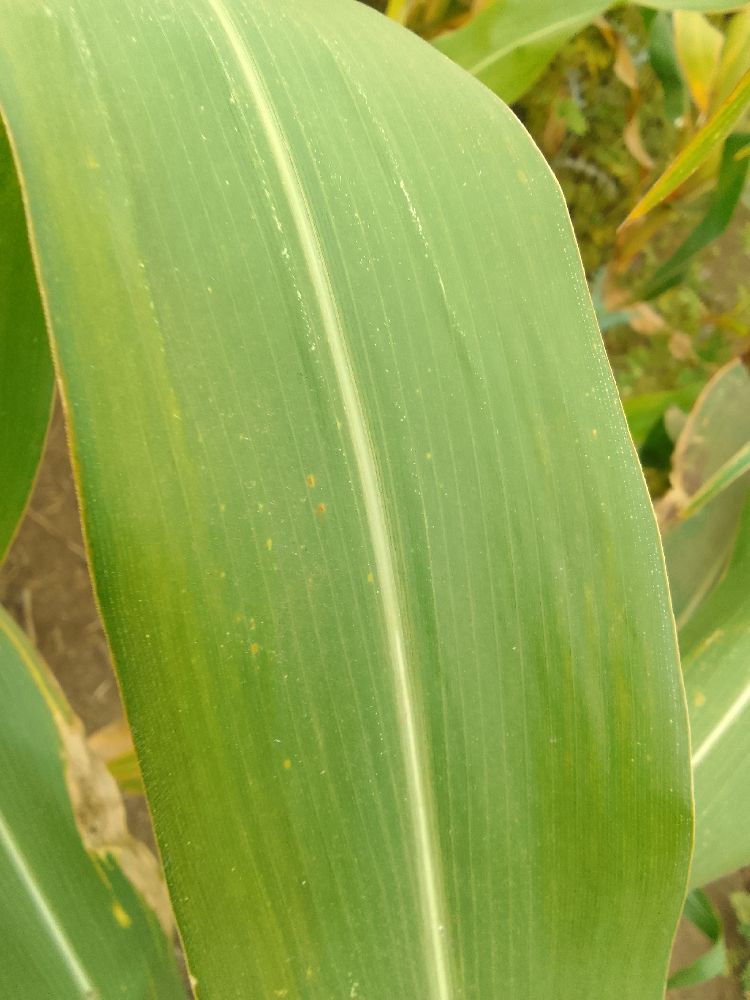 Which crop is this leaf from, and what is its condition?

maize, healthy
